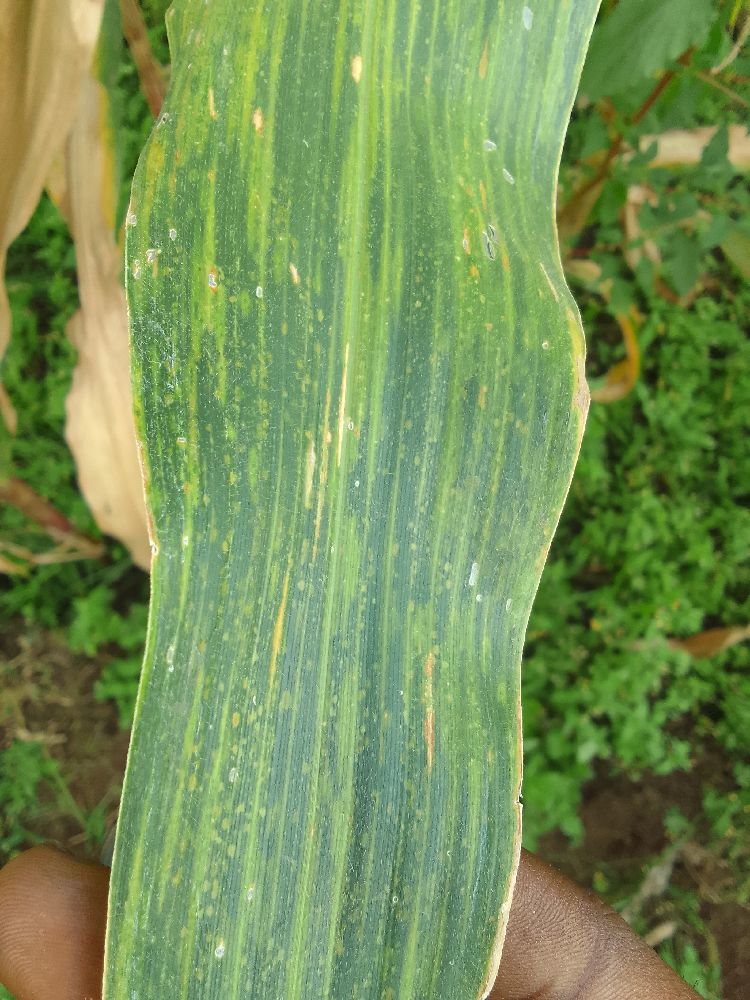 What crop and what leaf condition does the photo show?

maize, maize lethal necrosis
